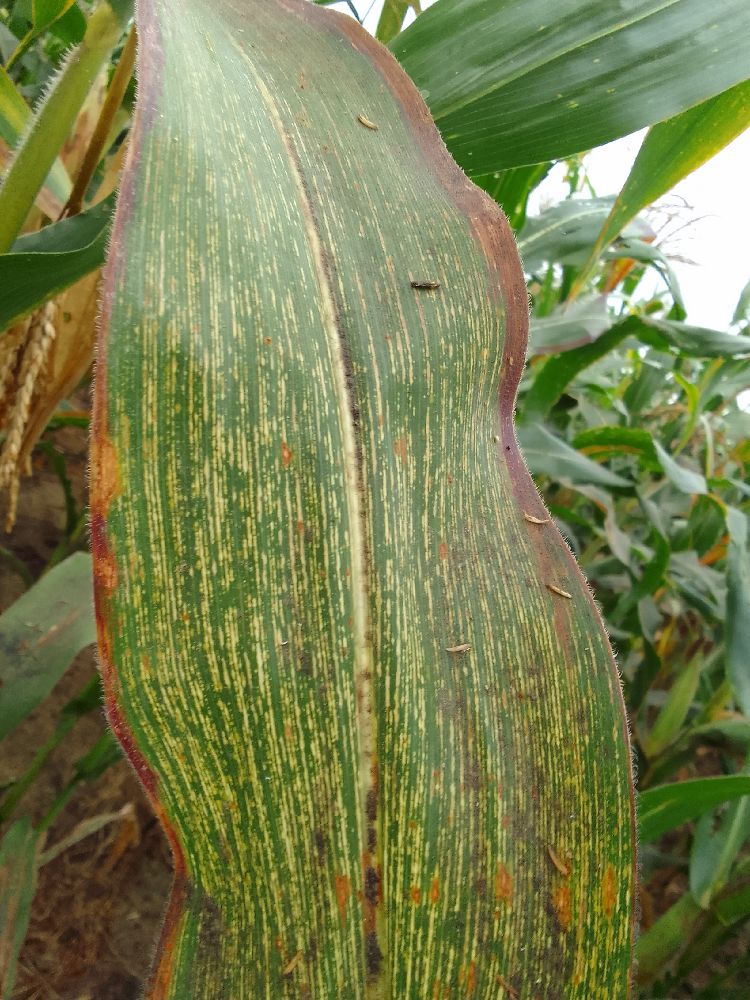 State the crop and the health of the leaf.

maize, maize streak virus
